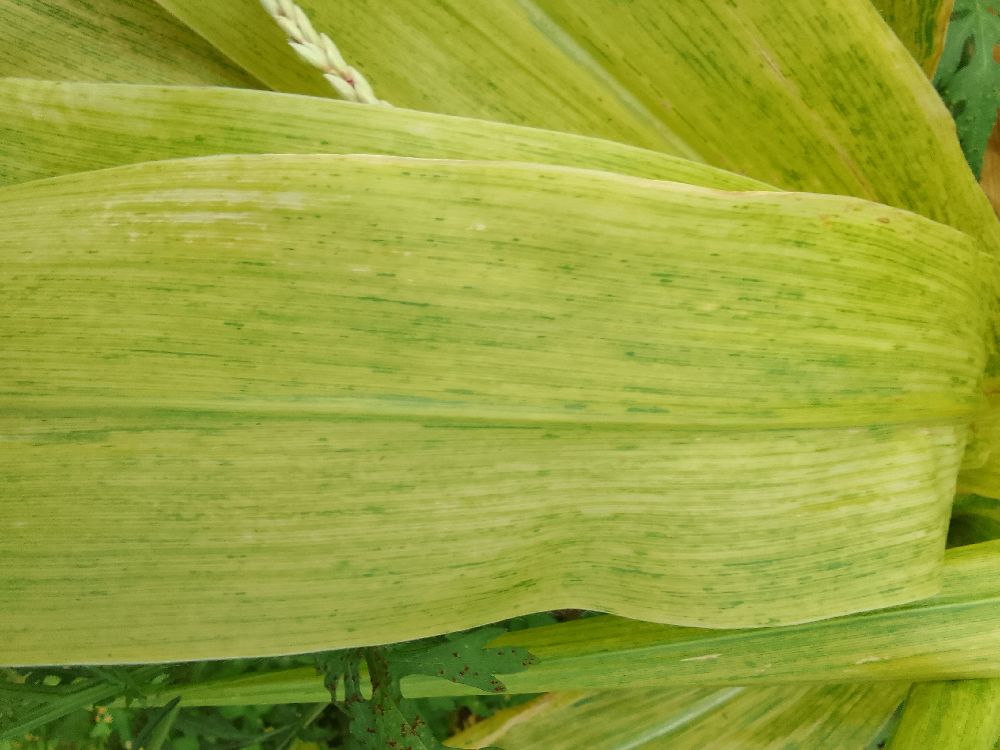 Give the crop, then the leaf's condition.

maize, maize lethal necrosis
